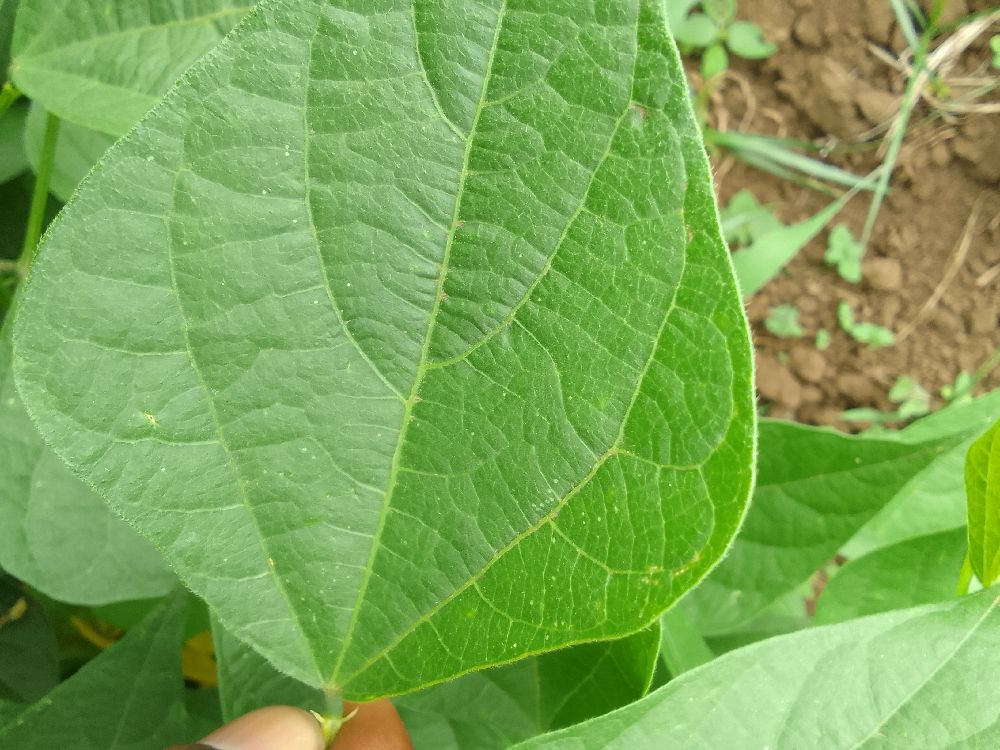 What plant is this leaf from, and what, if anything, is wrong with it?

common bean, healthy
